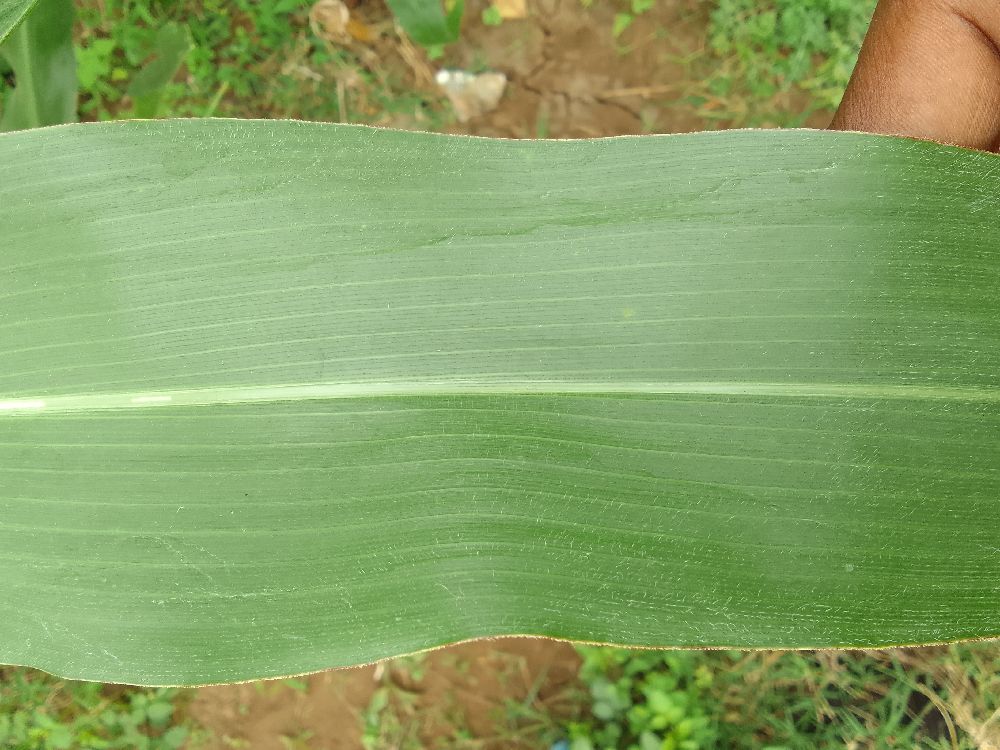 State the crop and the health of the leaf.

maize, healthy
